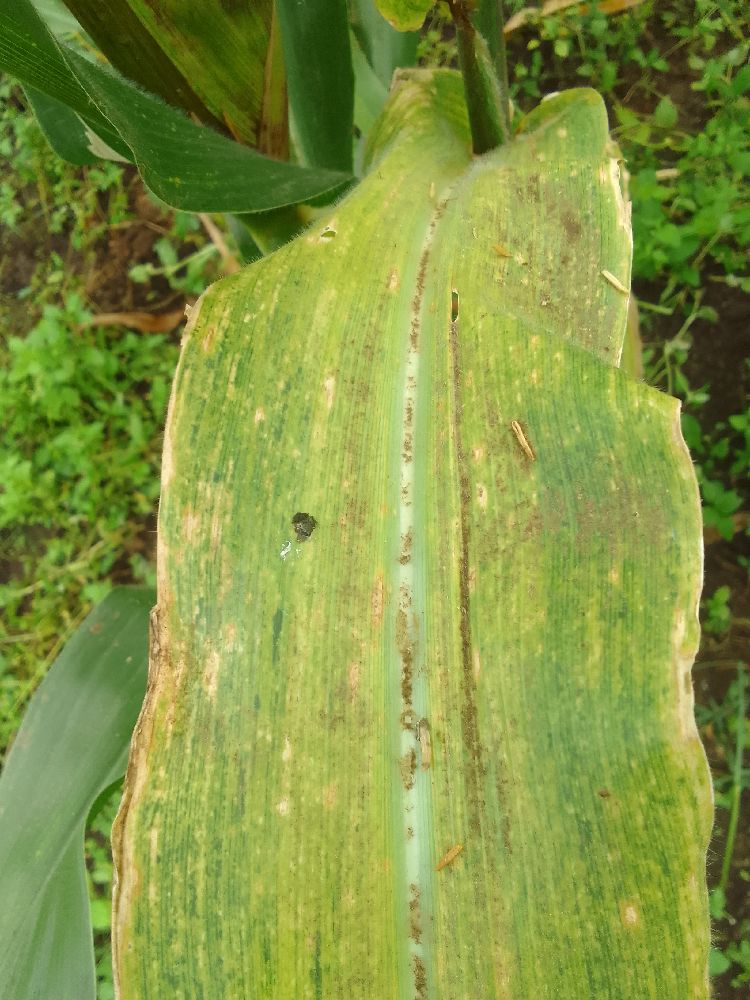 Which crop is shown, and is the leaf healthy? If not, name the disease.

maize, maize lethal necrosis
